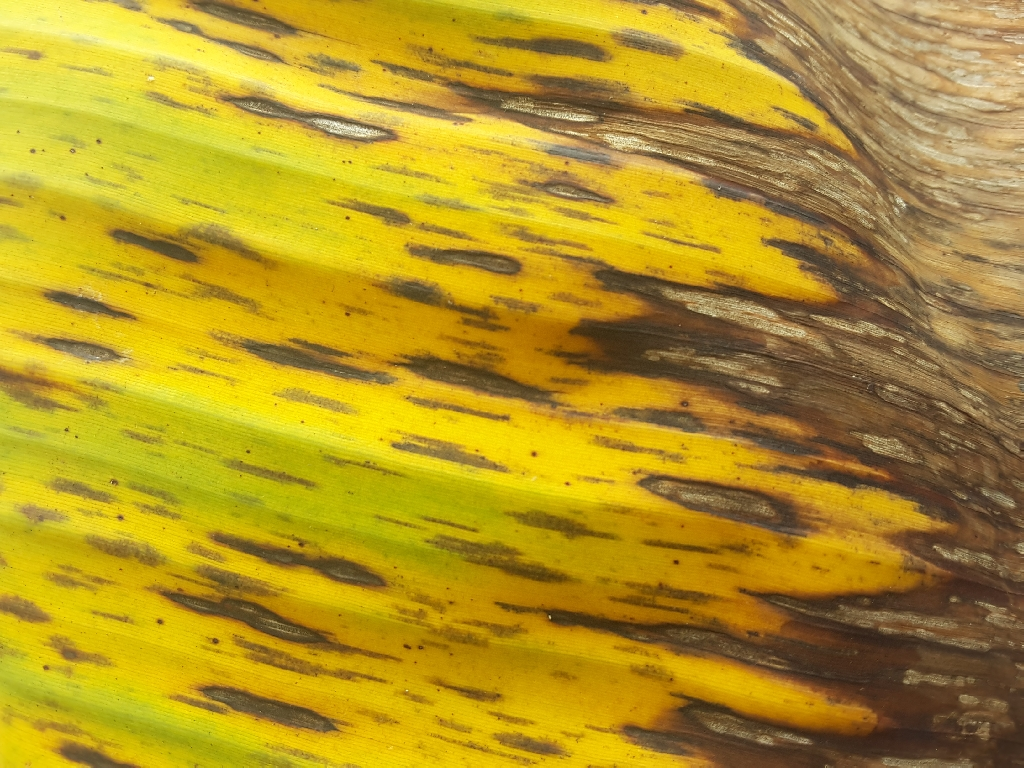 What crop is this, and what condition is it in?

banana, black sigatoka
